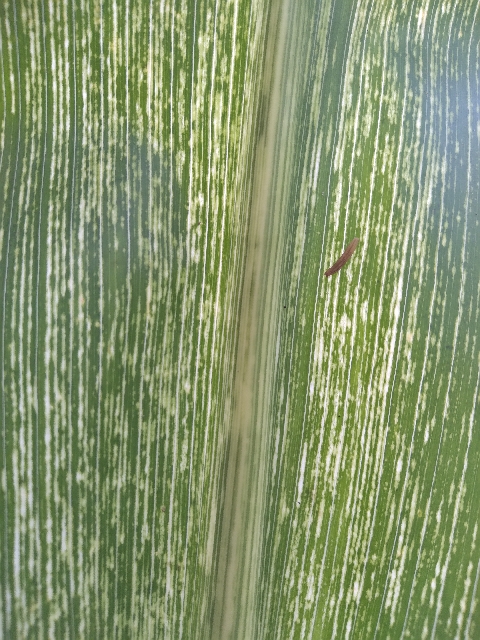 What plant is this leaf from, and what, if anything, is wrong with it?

maize, maize streak virus
